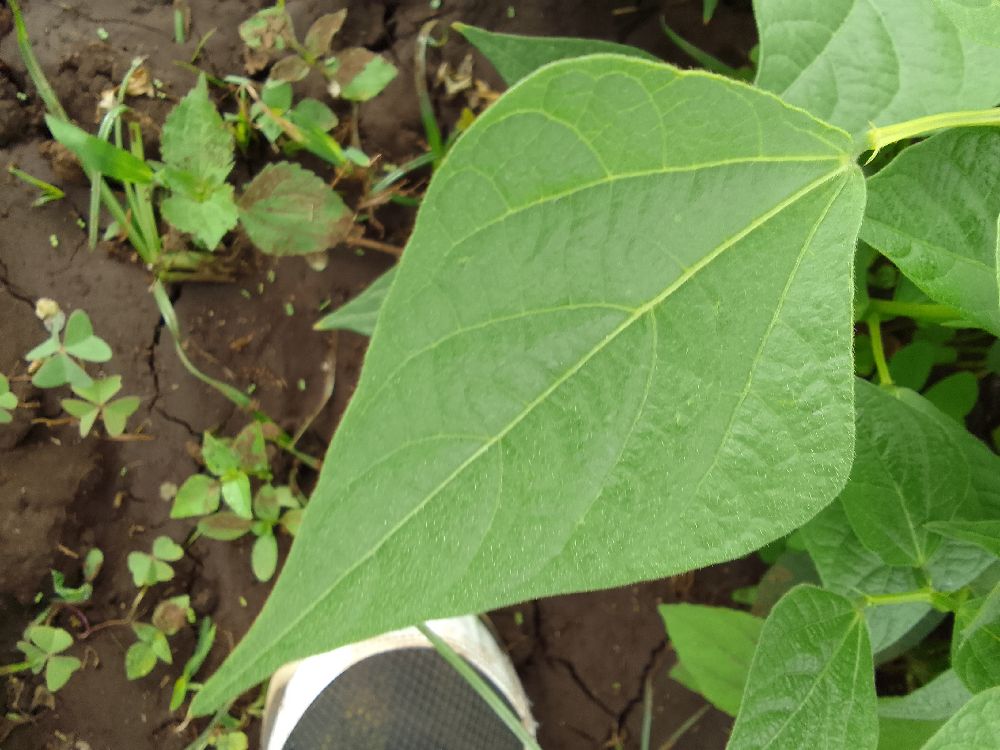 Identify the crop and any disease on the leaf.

common bean, healthy
